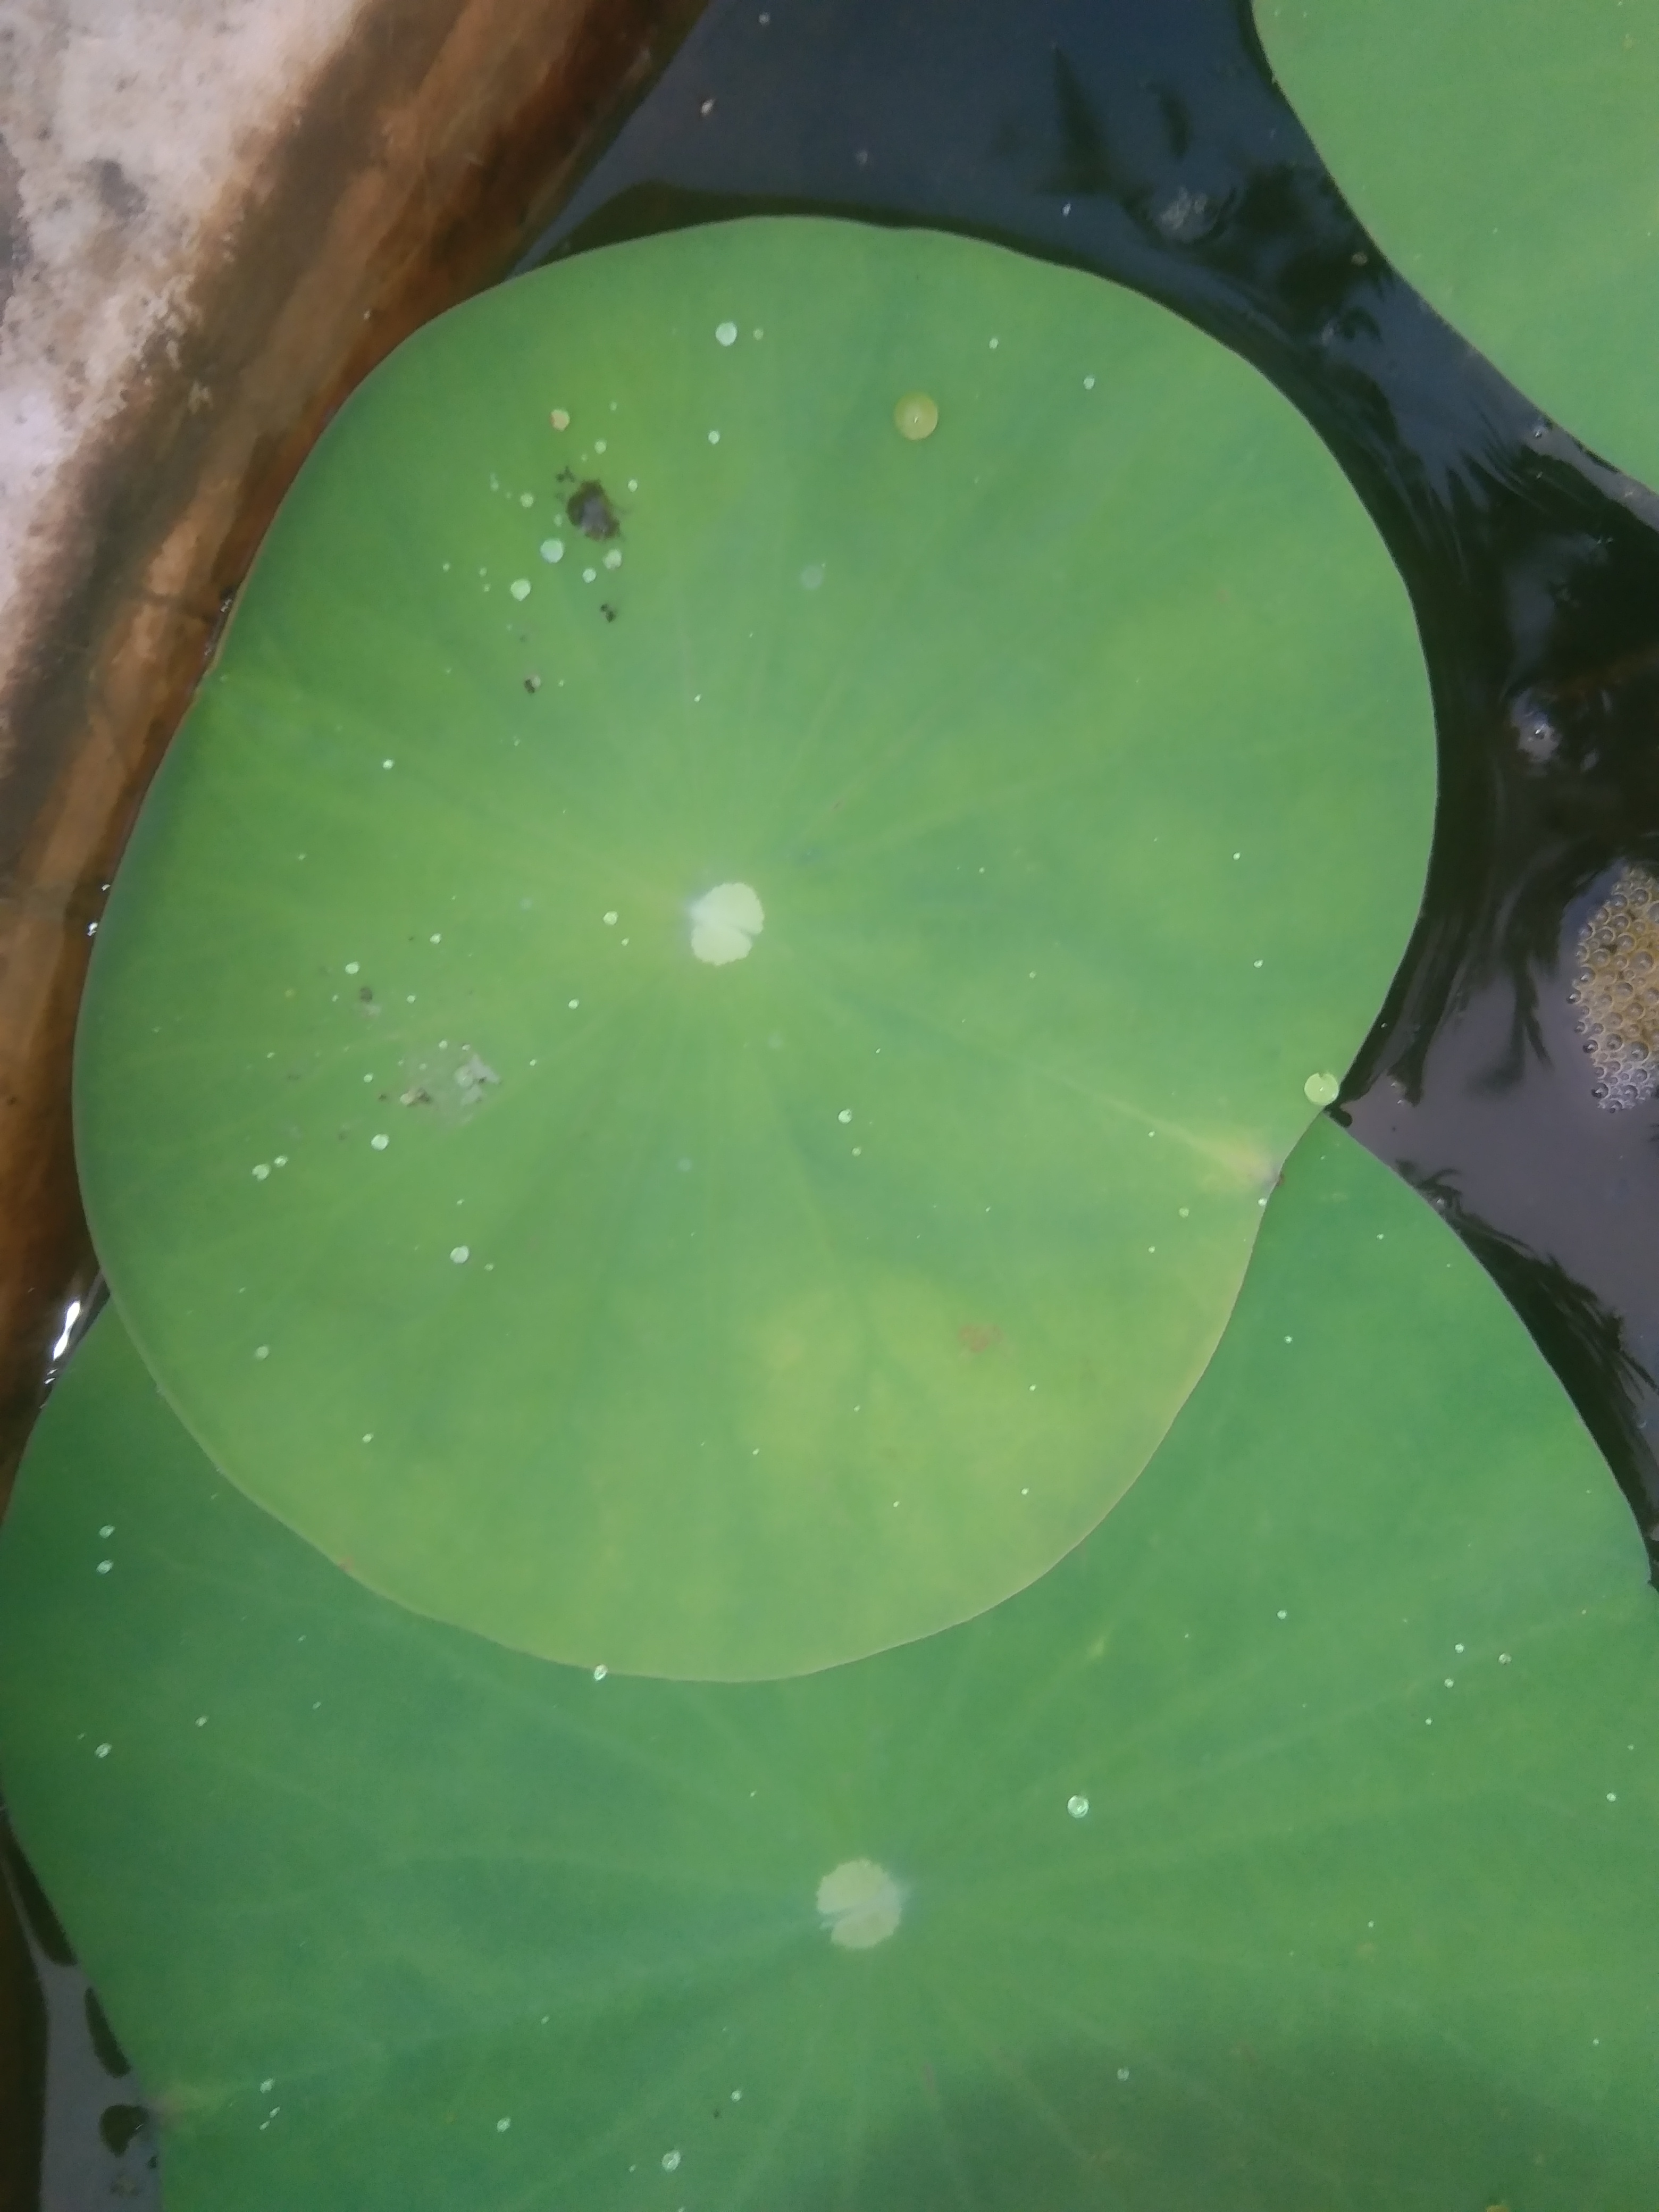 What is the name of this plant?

lotus
